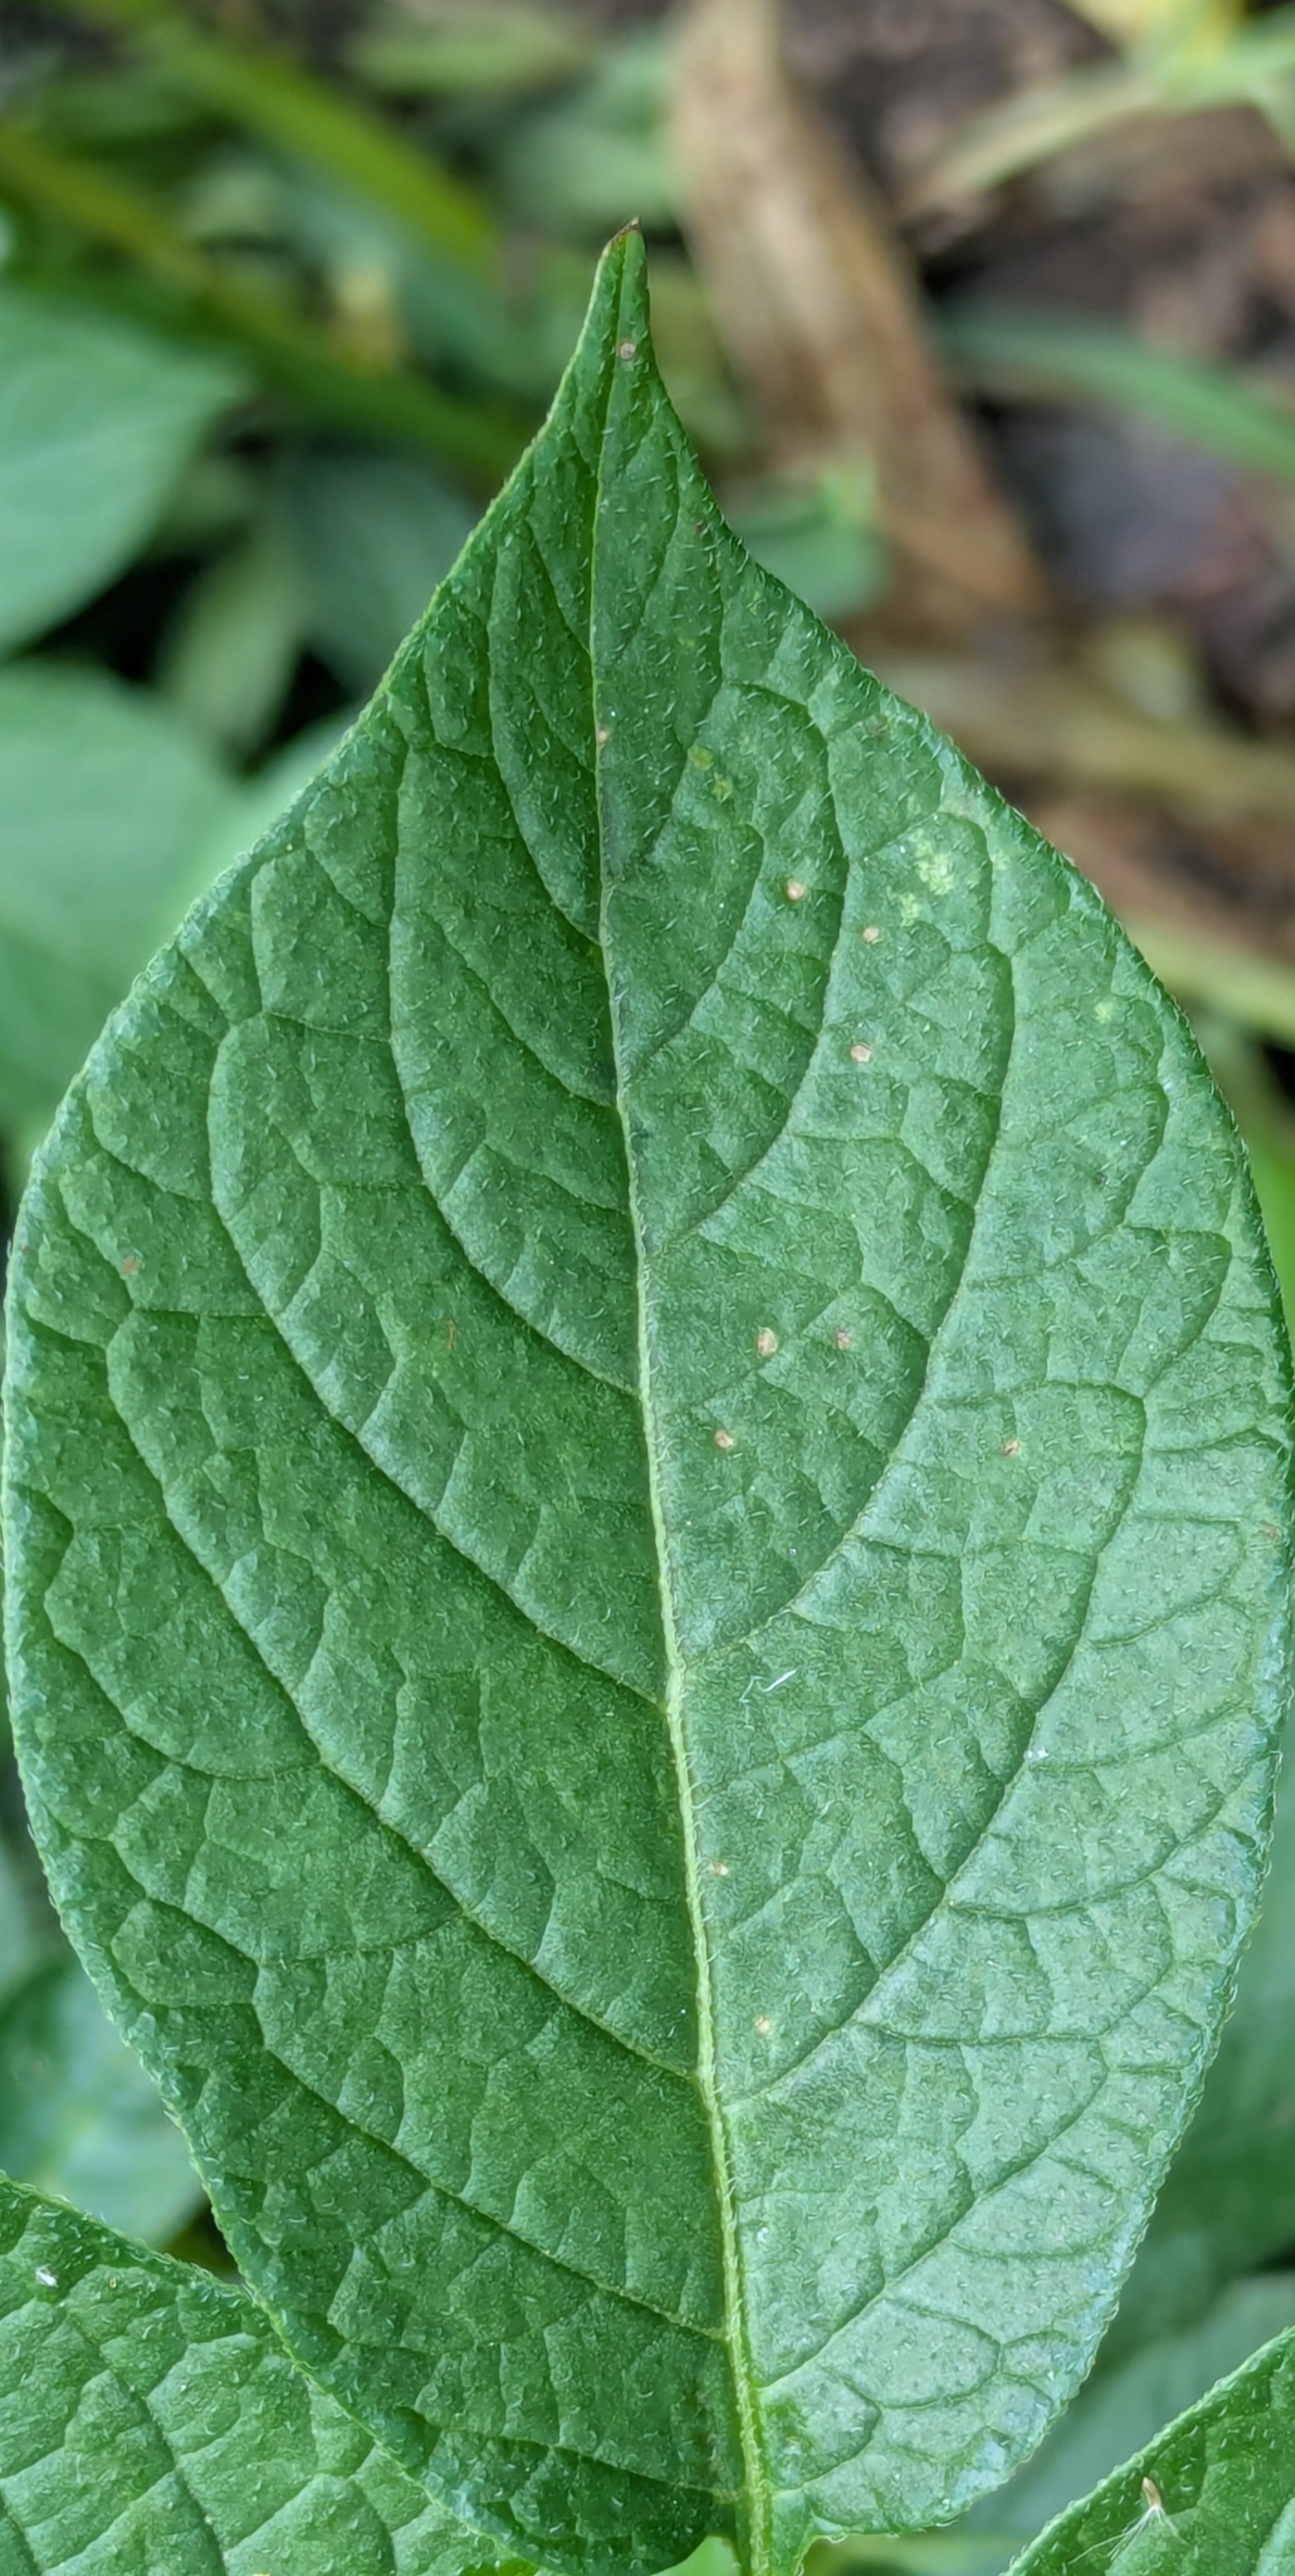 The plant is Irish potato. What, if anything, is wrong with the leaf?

healthy
